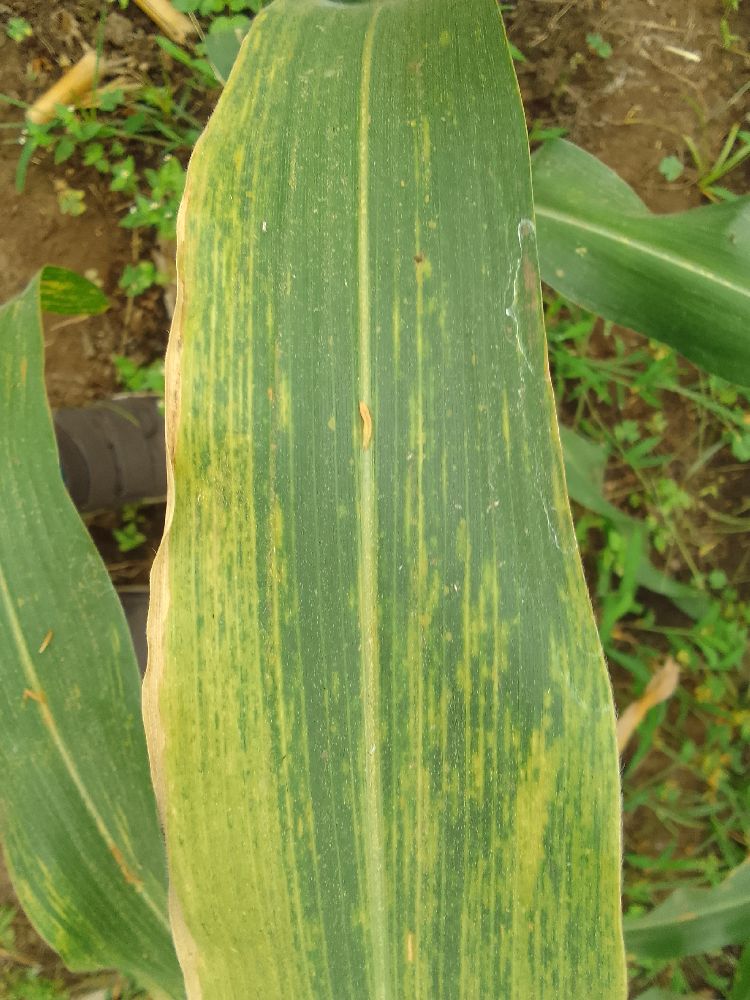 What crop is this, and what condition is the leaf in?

maize, maize lethal necrosis
